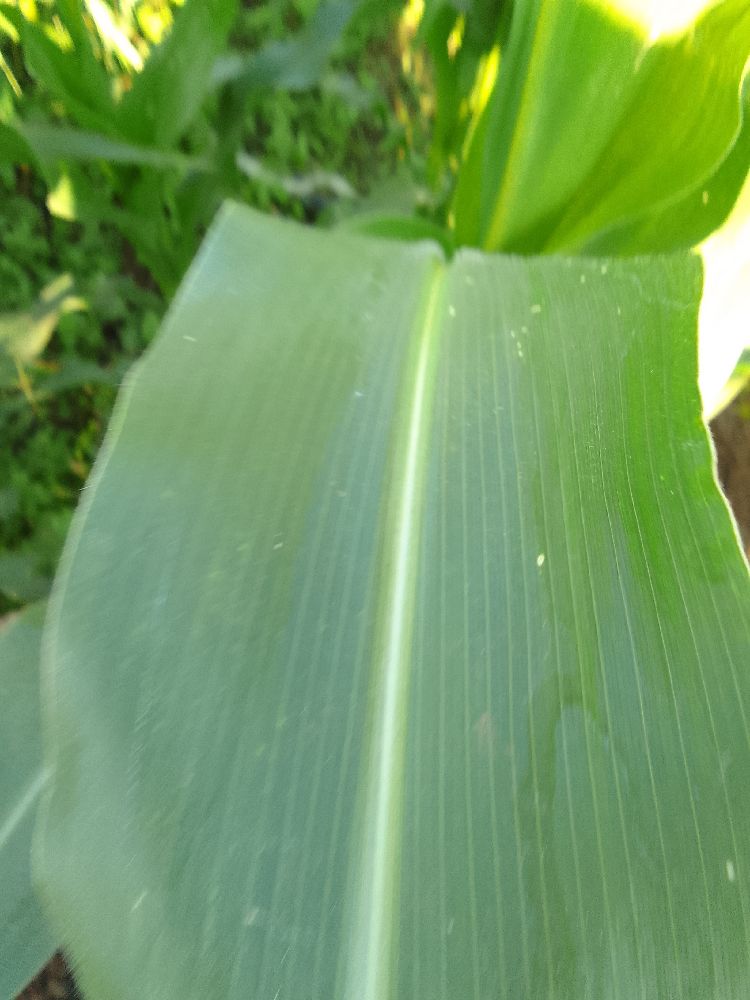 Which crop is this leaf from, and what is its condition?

maize, healthy
